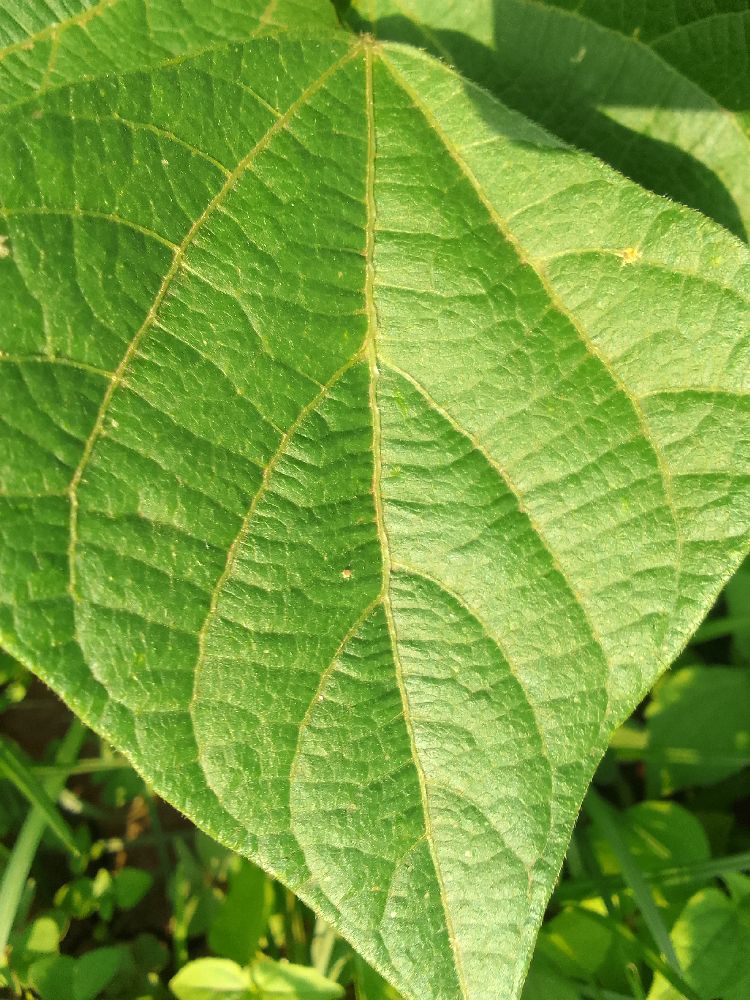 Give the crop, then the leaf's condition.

common bean, healthy
